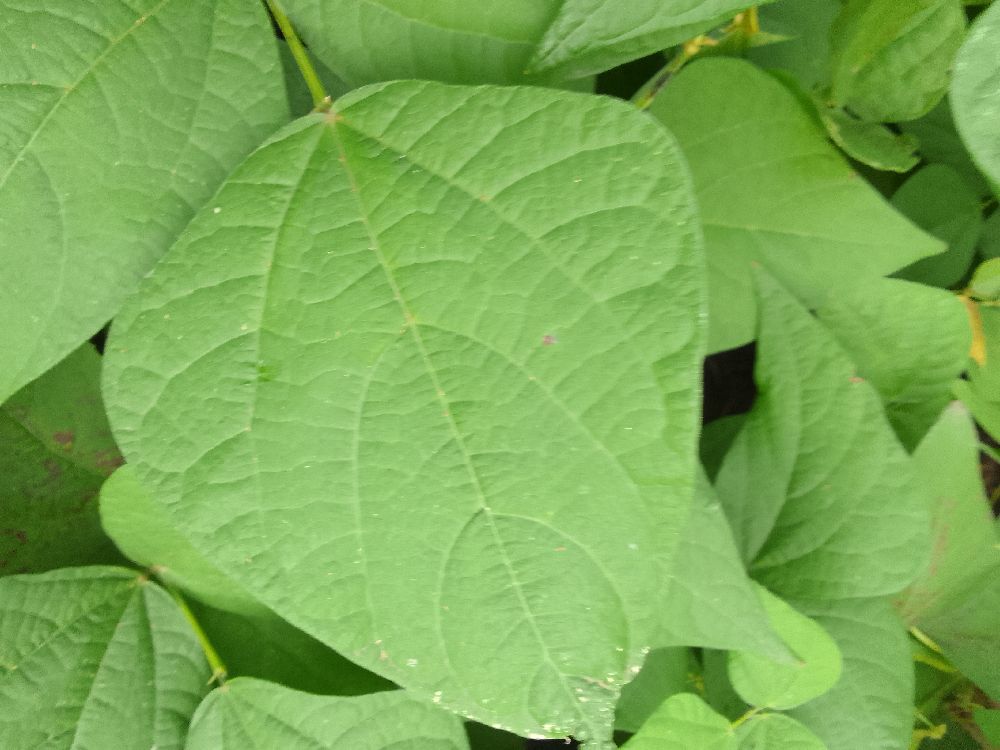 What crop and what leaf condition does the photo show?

common bean, healthy
